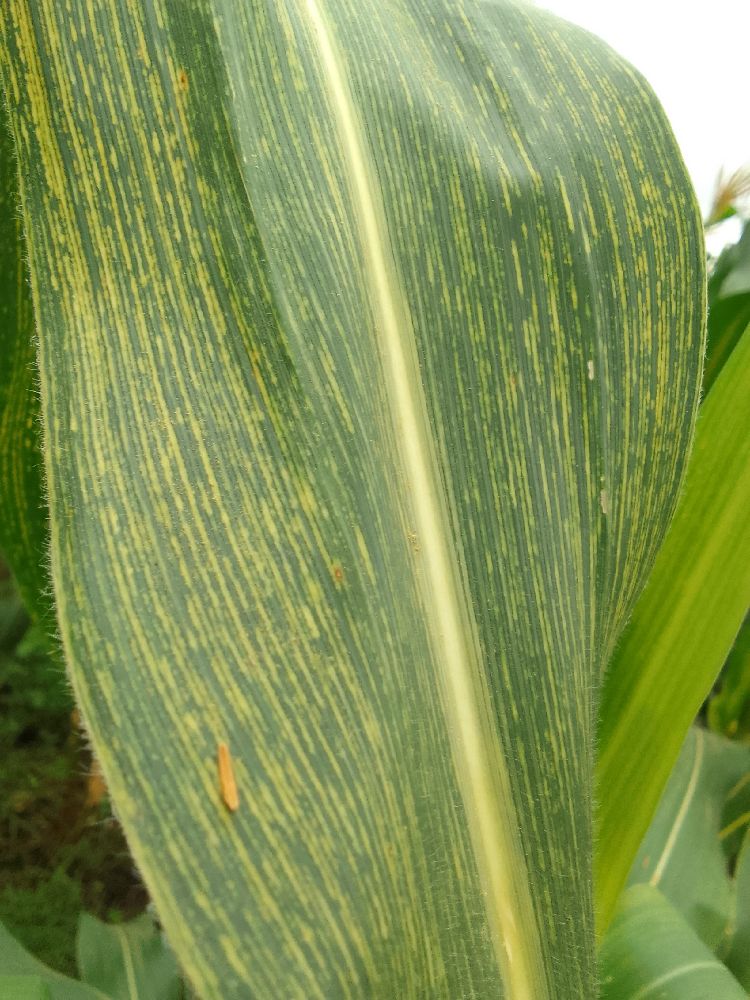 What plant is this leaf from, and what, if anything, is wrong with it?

maize, maize streak virus
